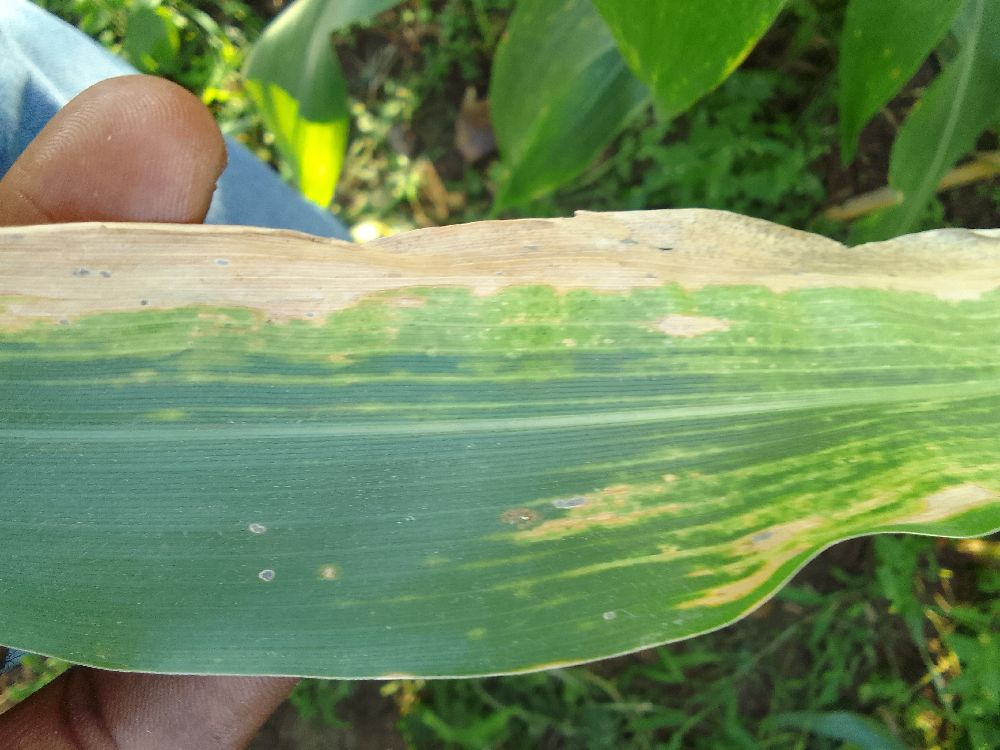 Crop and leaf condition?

maize, maize lethal necrosis
